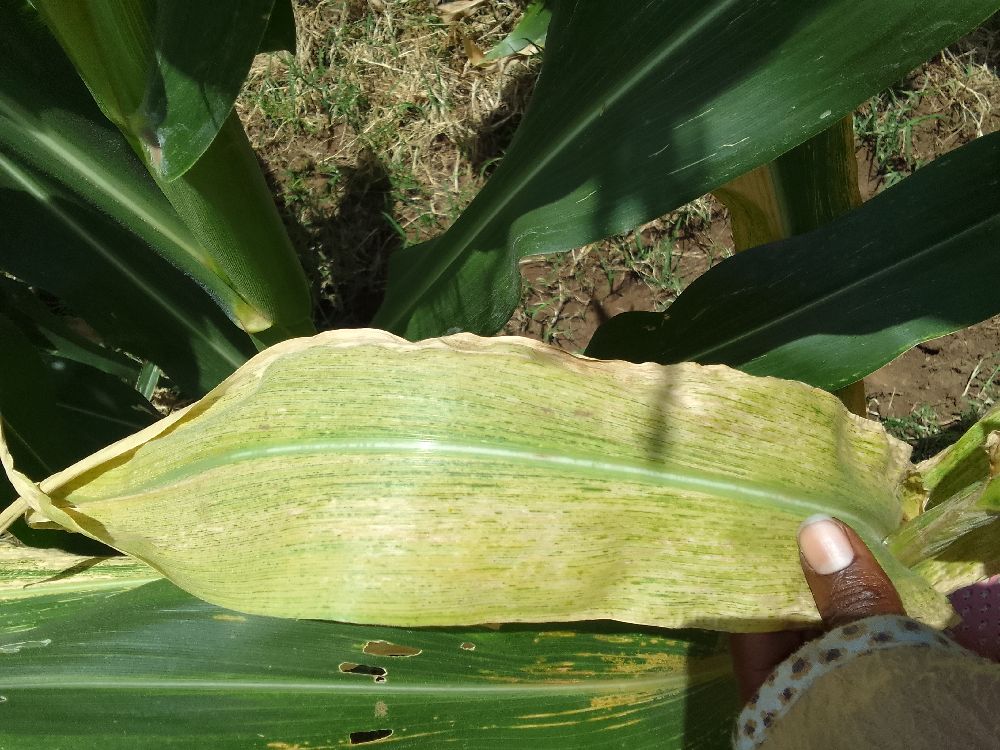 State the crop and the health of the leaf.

maize, maize lethal necrosis
